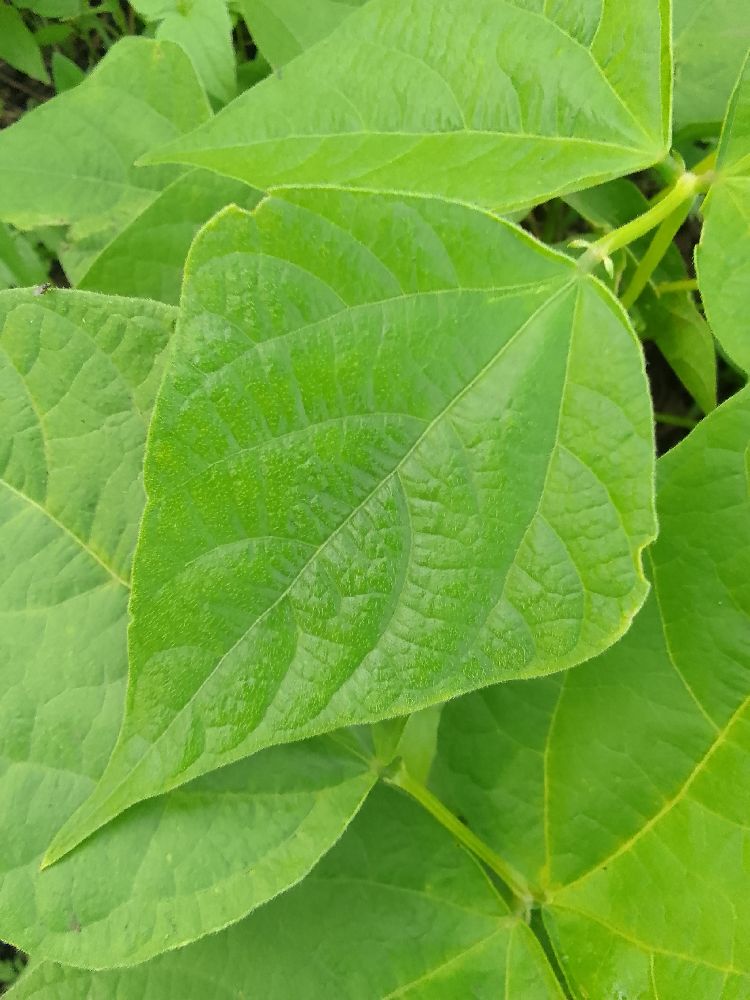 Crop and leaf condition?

common bean, healthy
